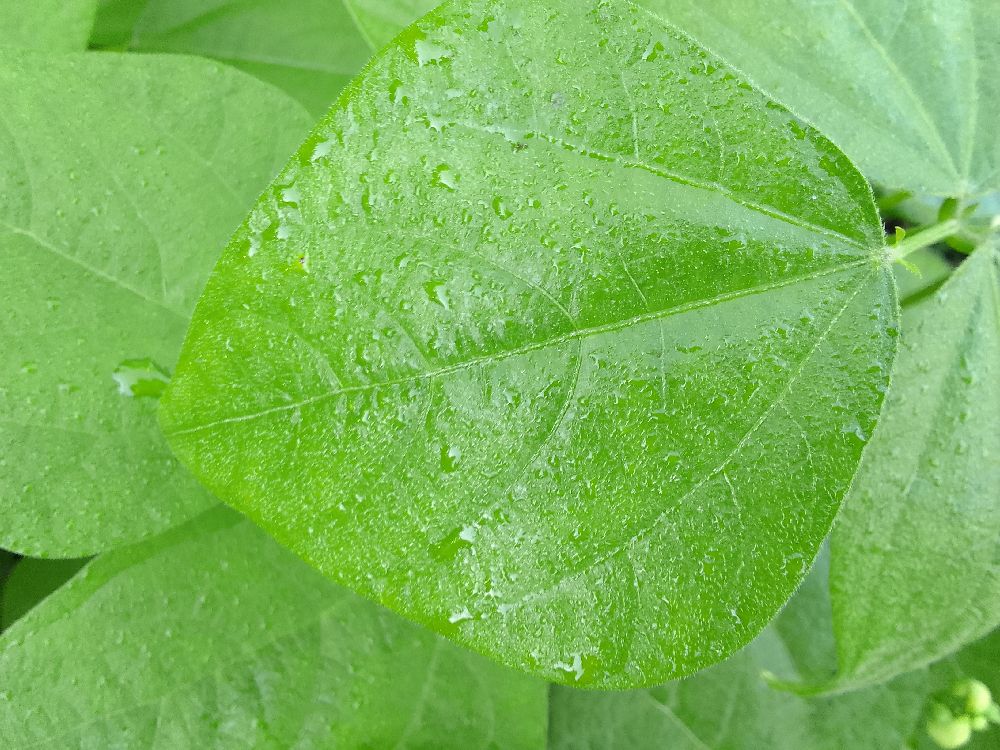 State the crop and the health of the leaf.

common bean, healthy
